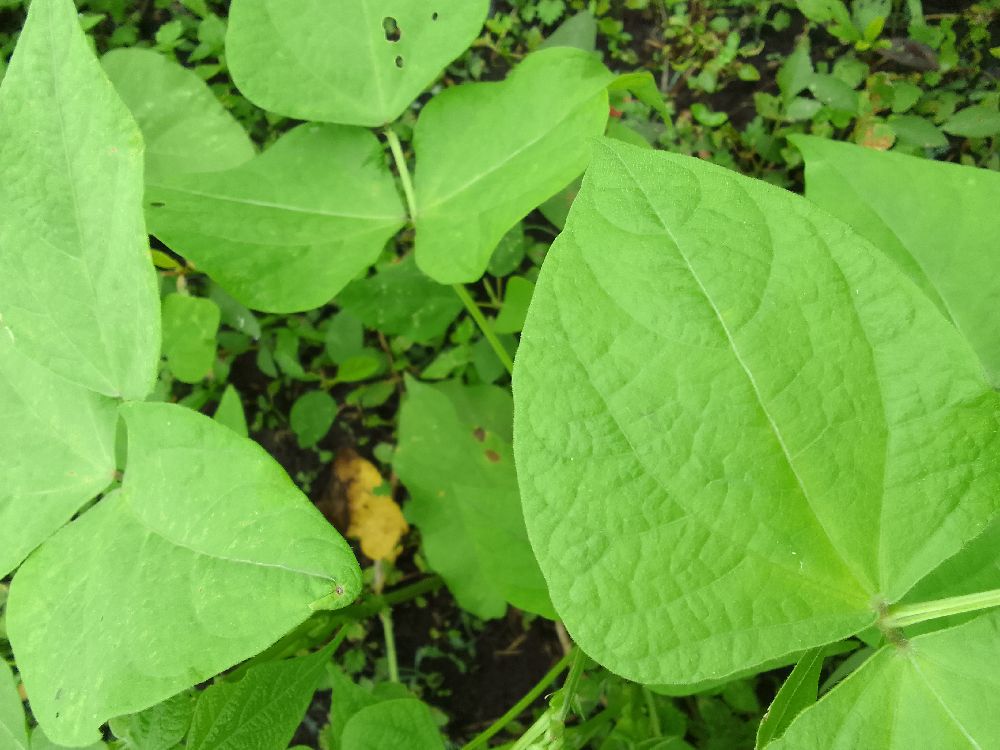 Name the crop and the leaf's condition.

common bean, healthy
